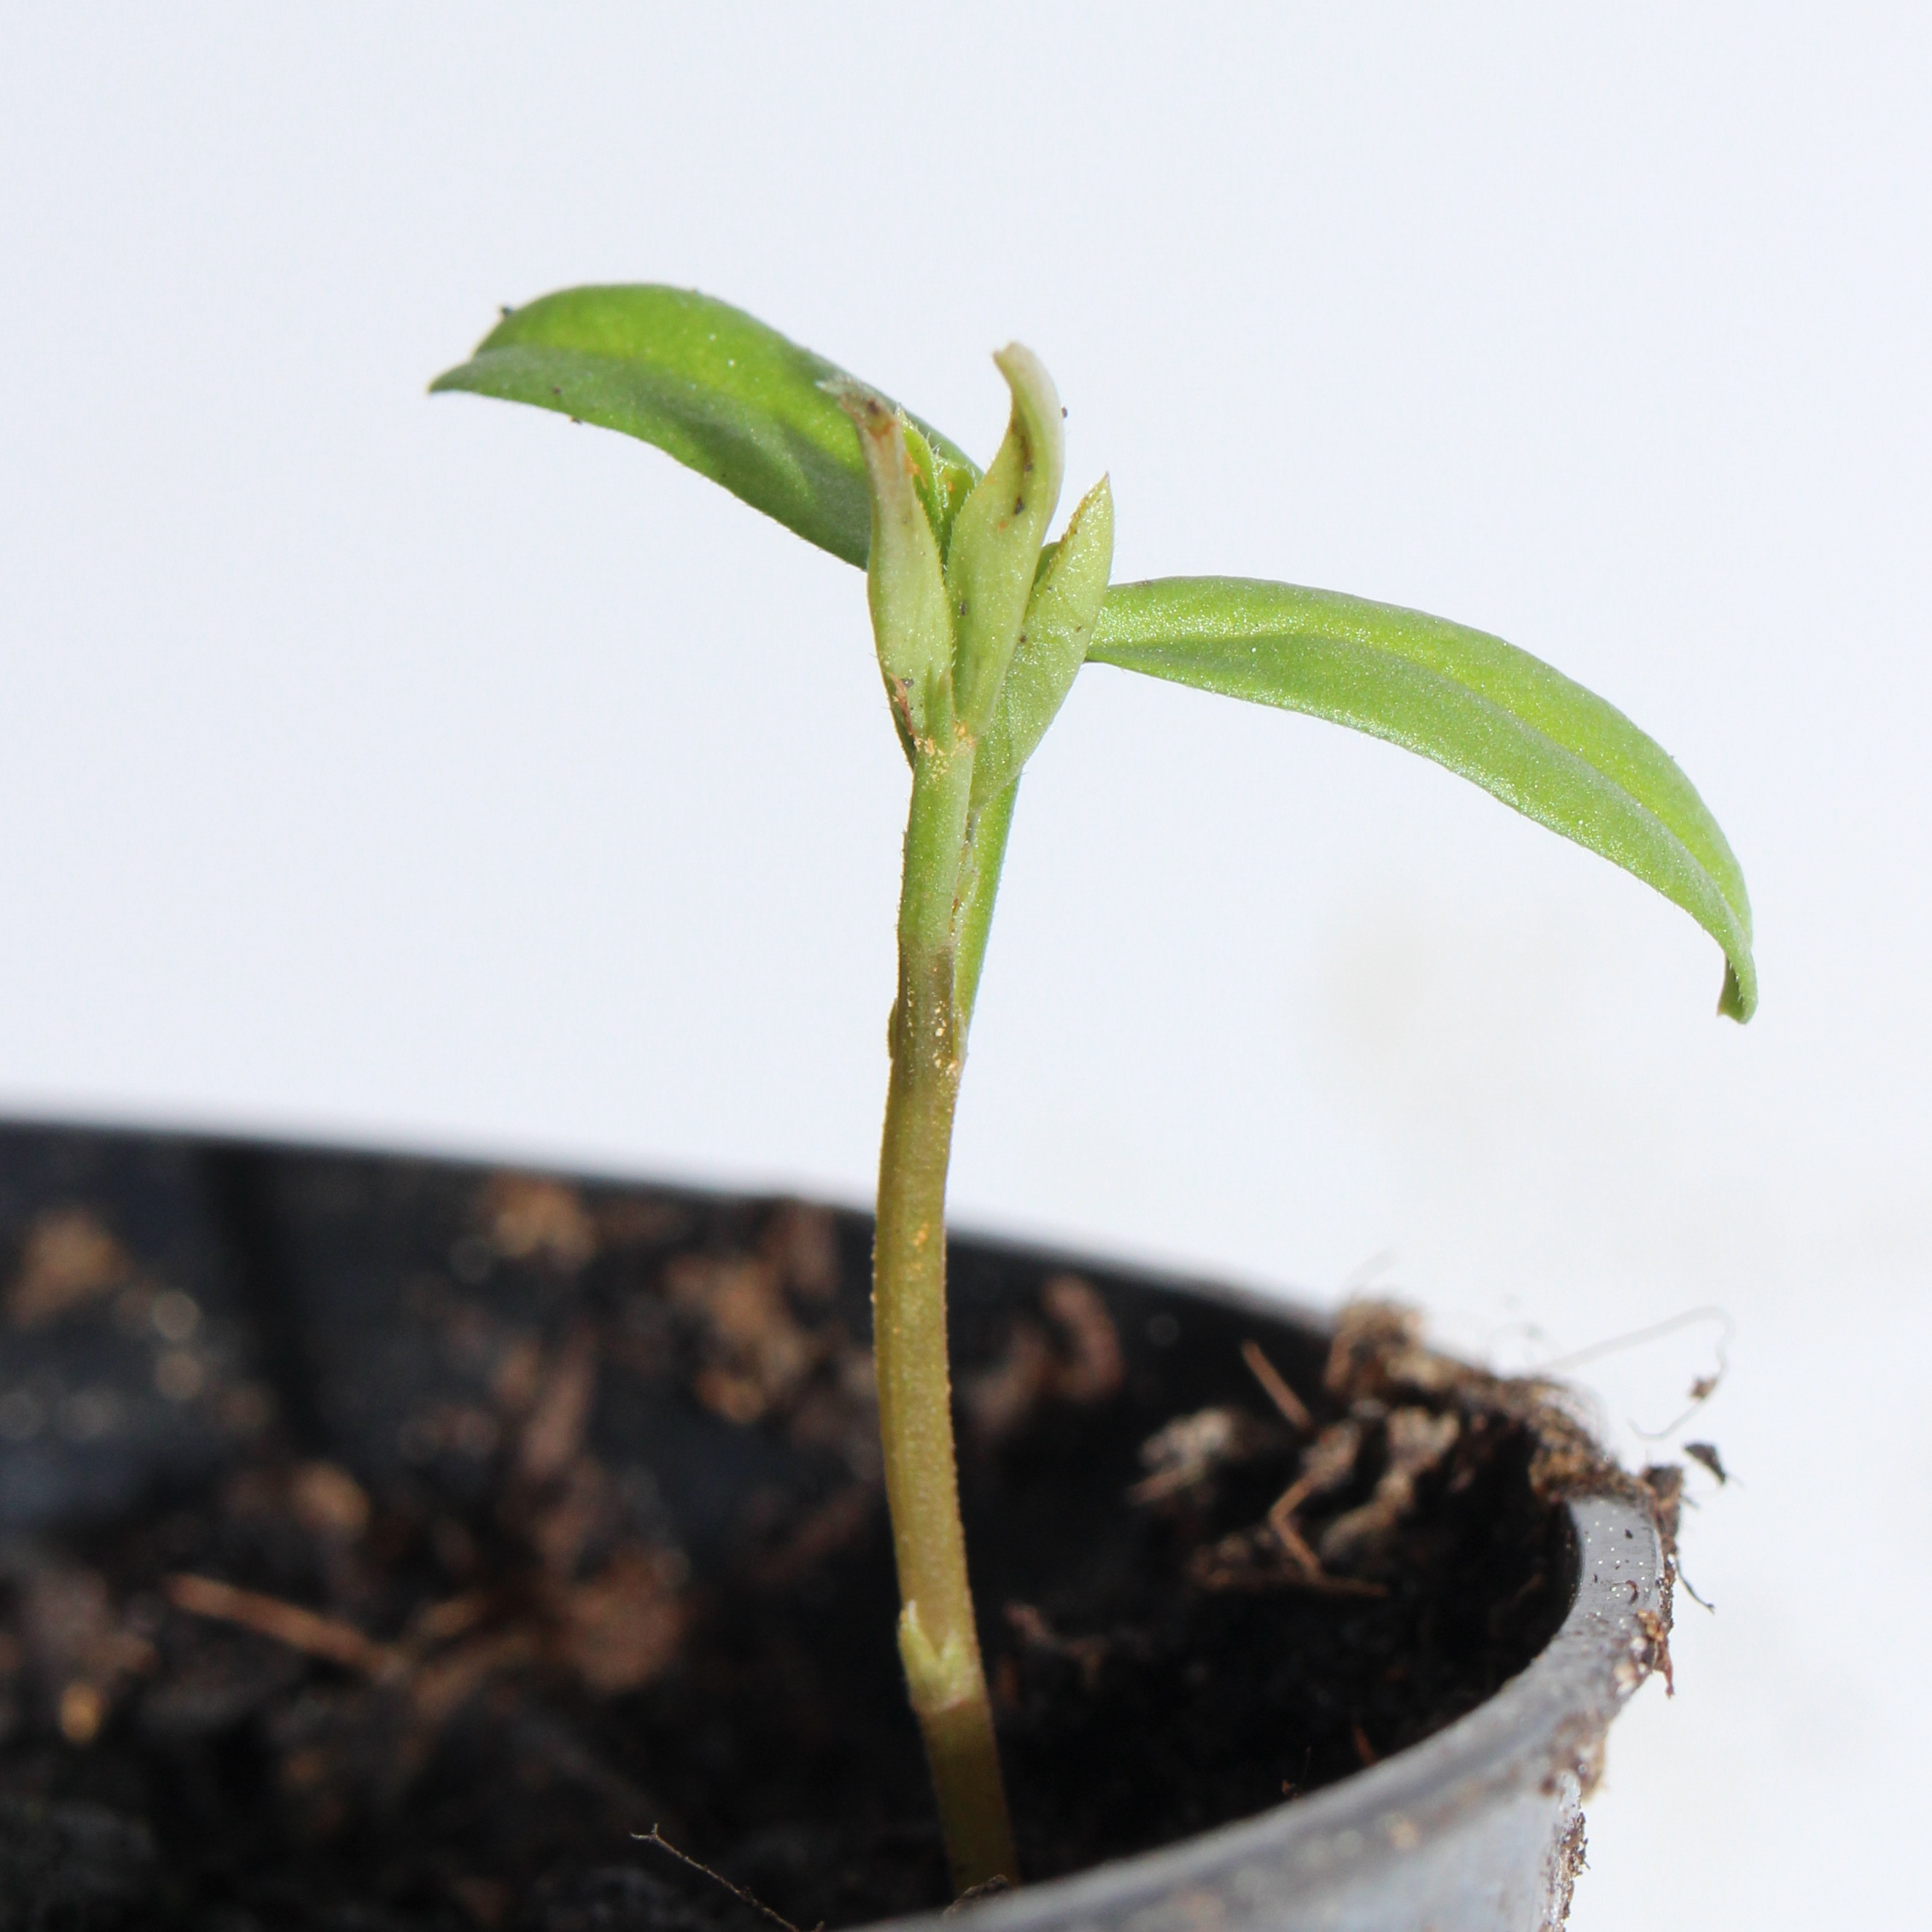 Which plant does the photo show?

Vicia sativa
